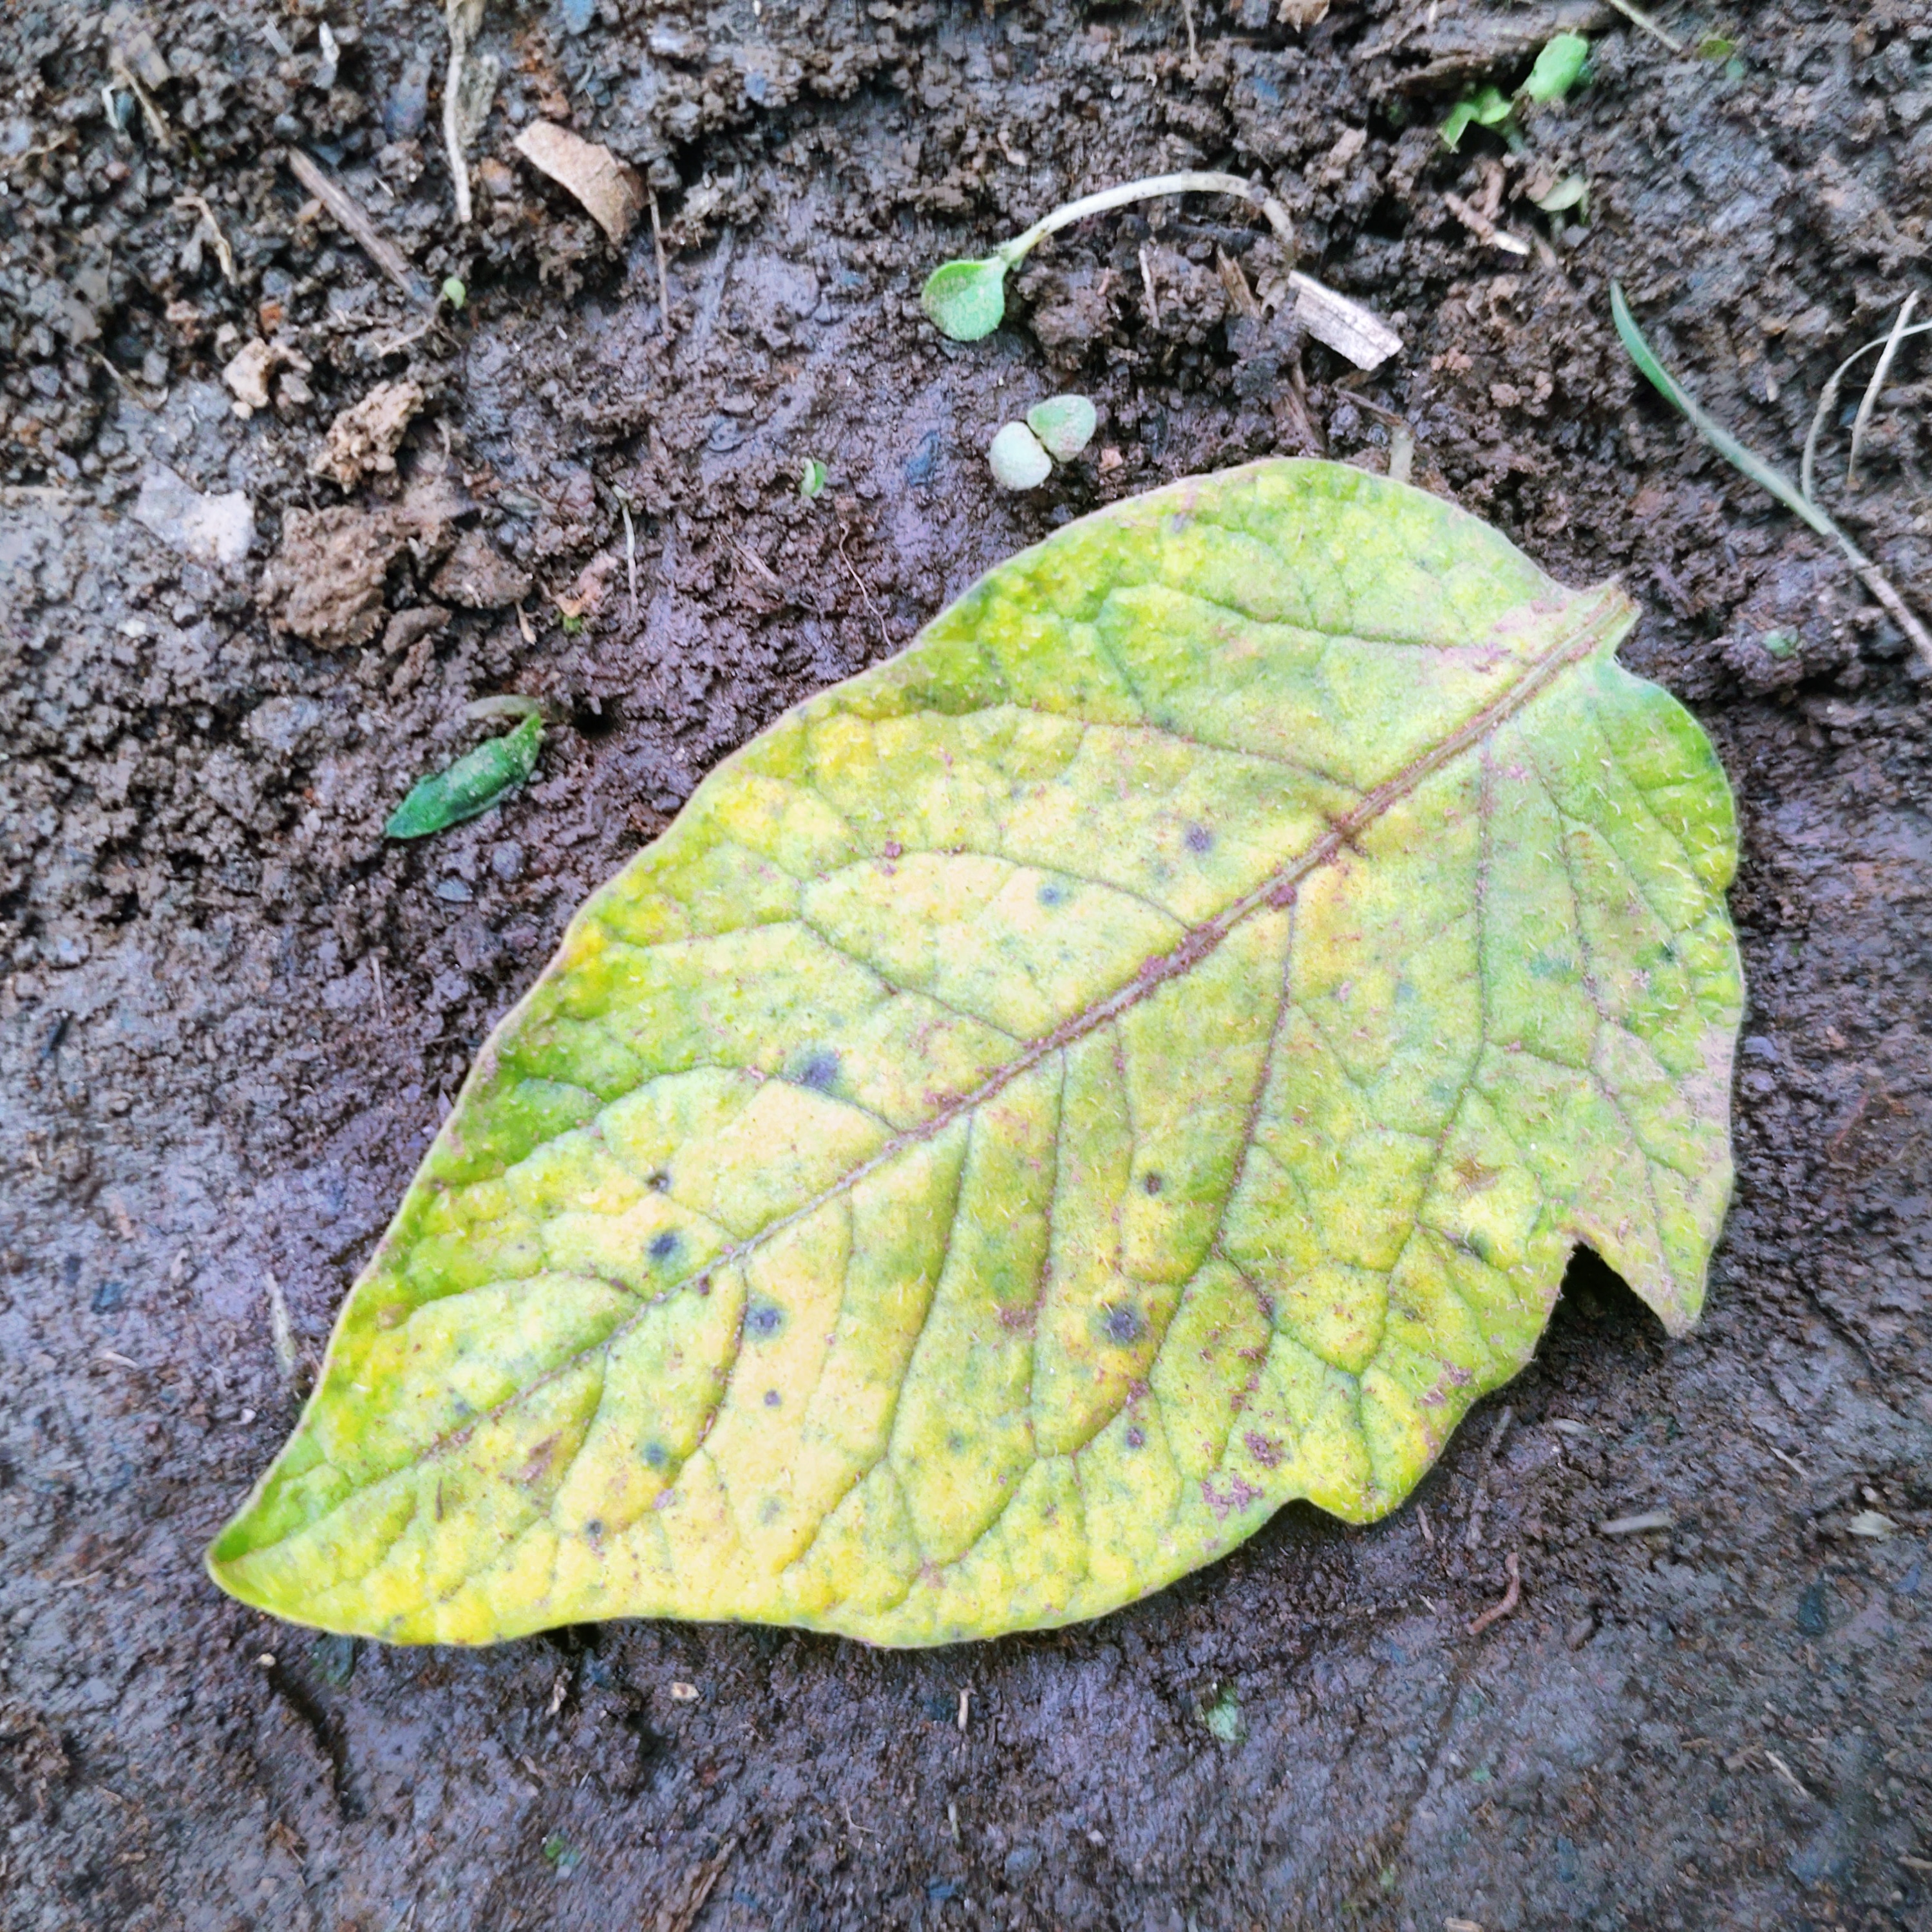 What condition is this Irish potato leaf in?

late blight
